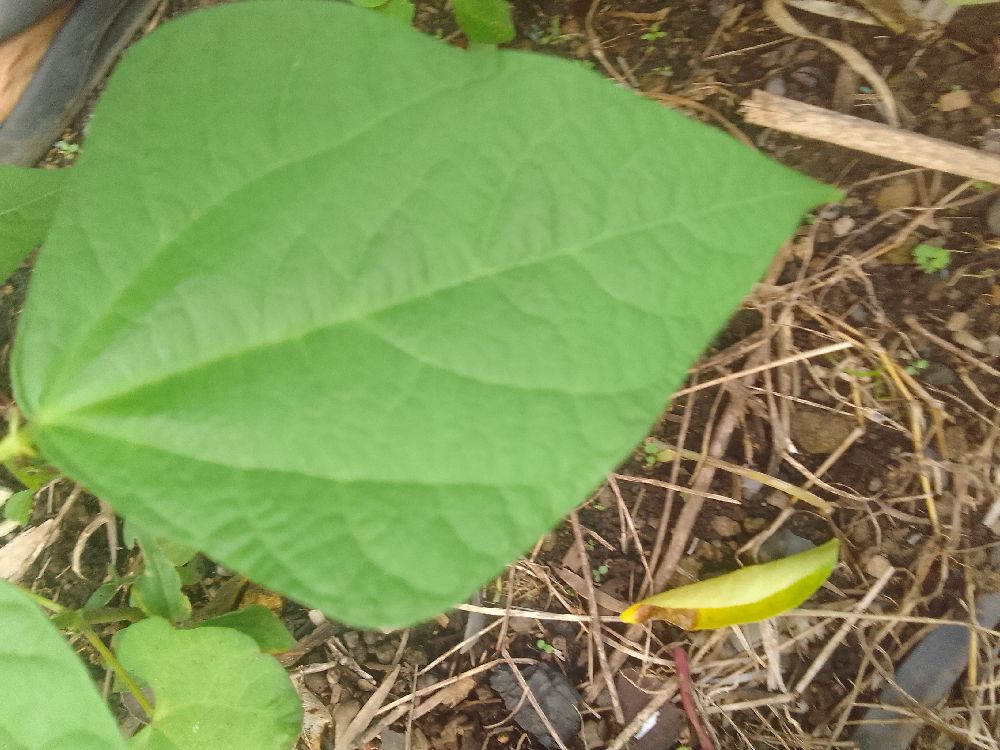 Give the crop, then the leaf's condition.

common bean, healthy
